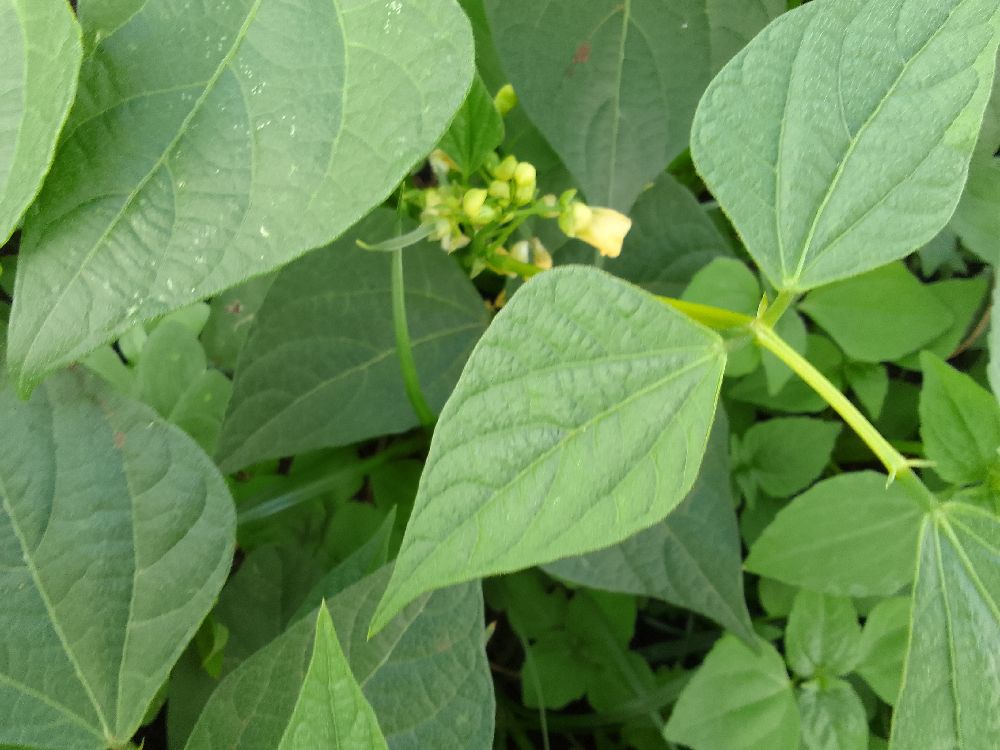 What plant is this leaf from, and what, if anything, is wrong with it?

common bean, healthy
